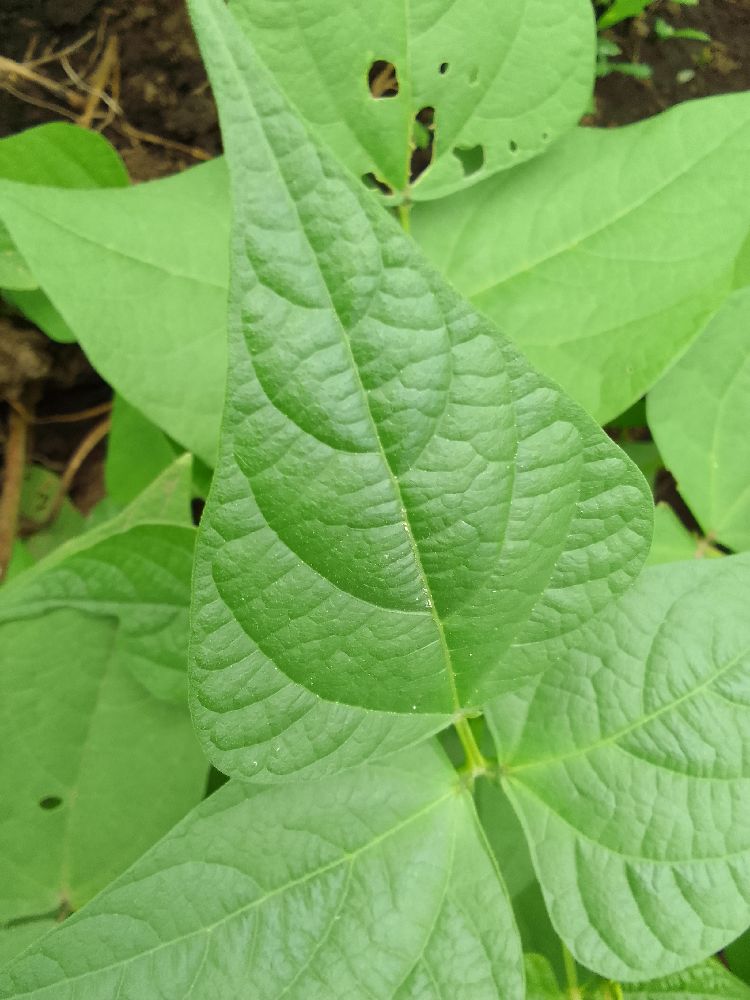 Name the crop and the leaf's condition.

common bean, healthy
